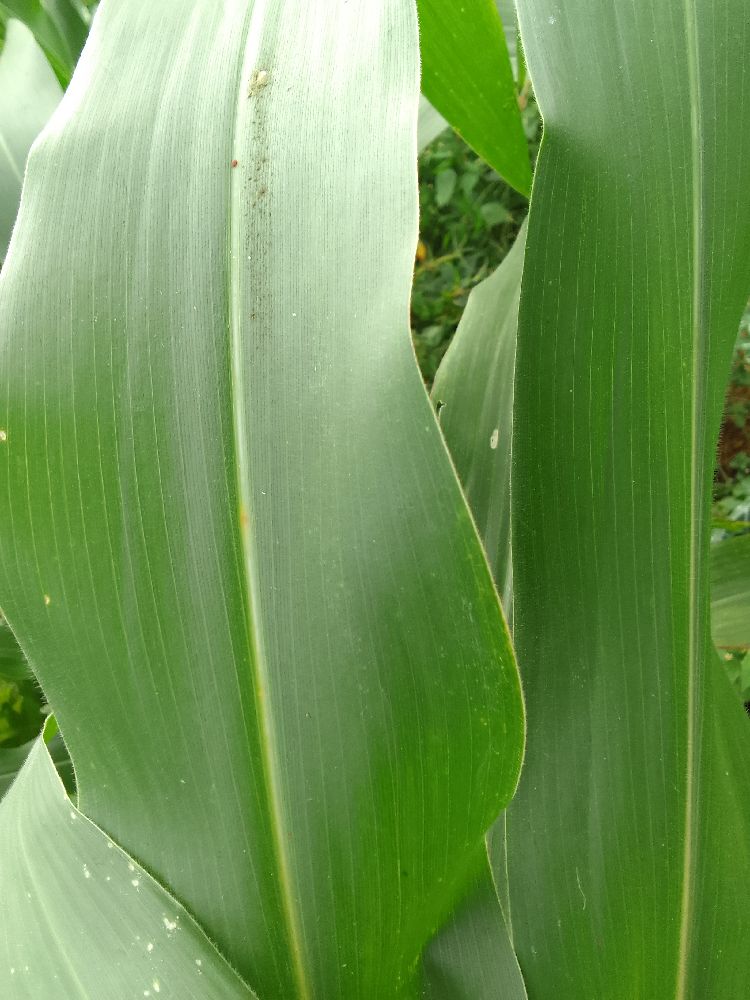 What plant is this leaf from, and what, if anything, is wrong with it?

maize, healthy
